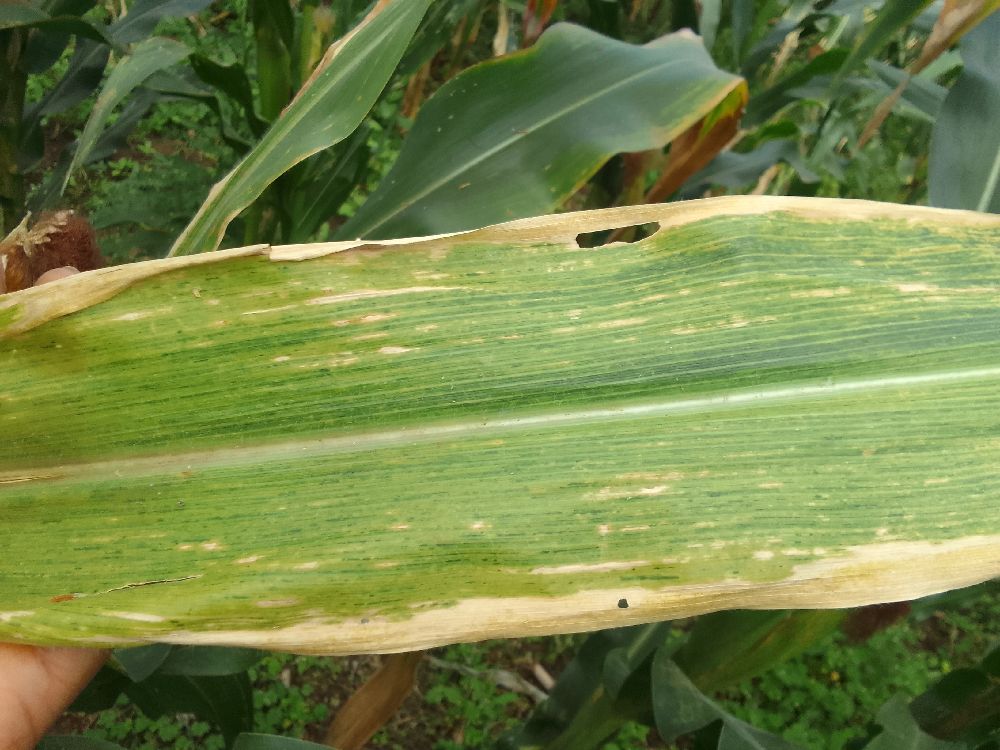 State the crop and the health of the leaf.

maize, maize lethal necrosis
